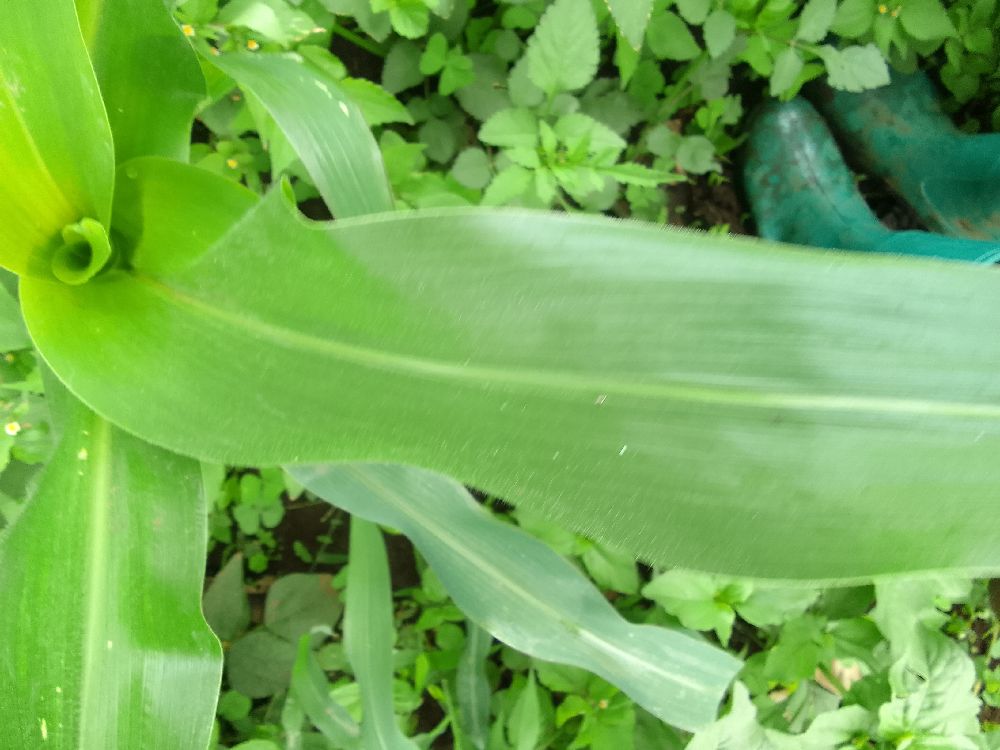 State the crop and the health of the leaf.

maize, healthy
